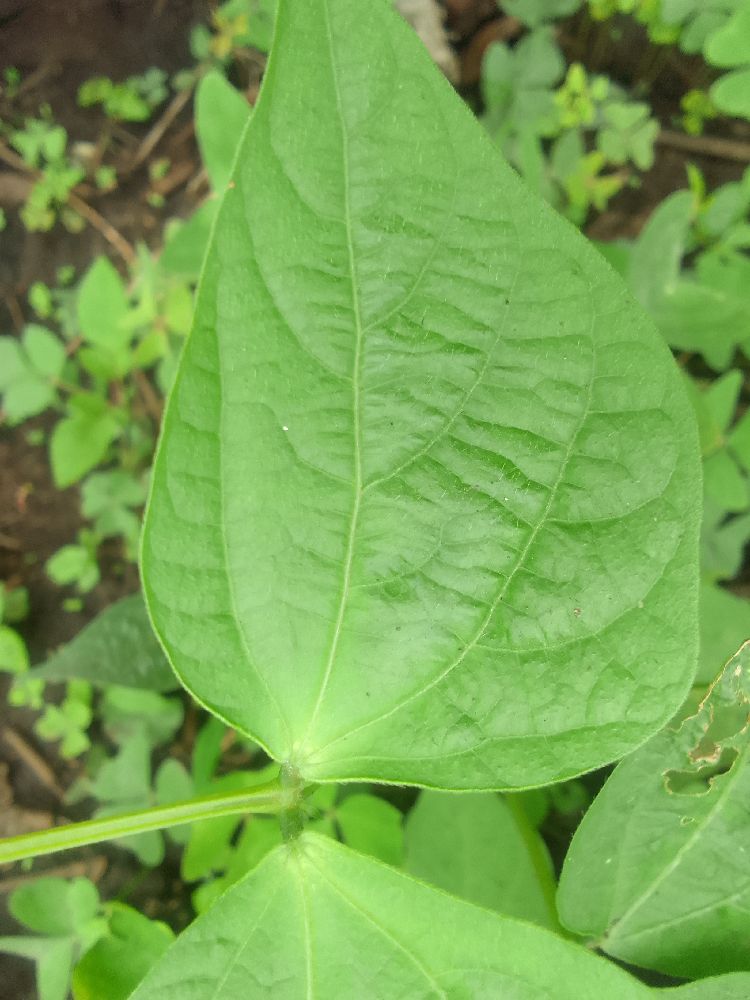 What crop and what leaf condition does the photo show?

common bean, healthy
